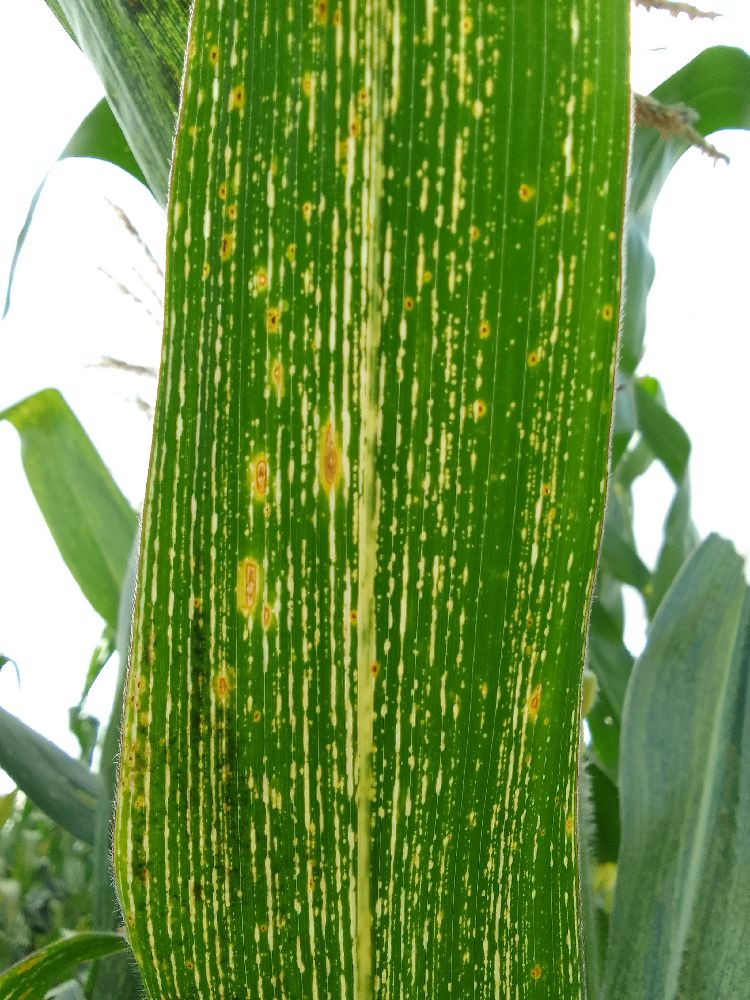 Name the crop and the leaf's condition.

maize, maize streak virus
